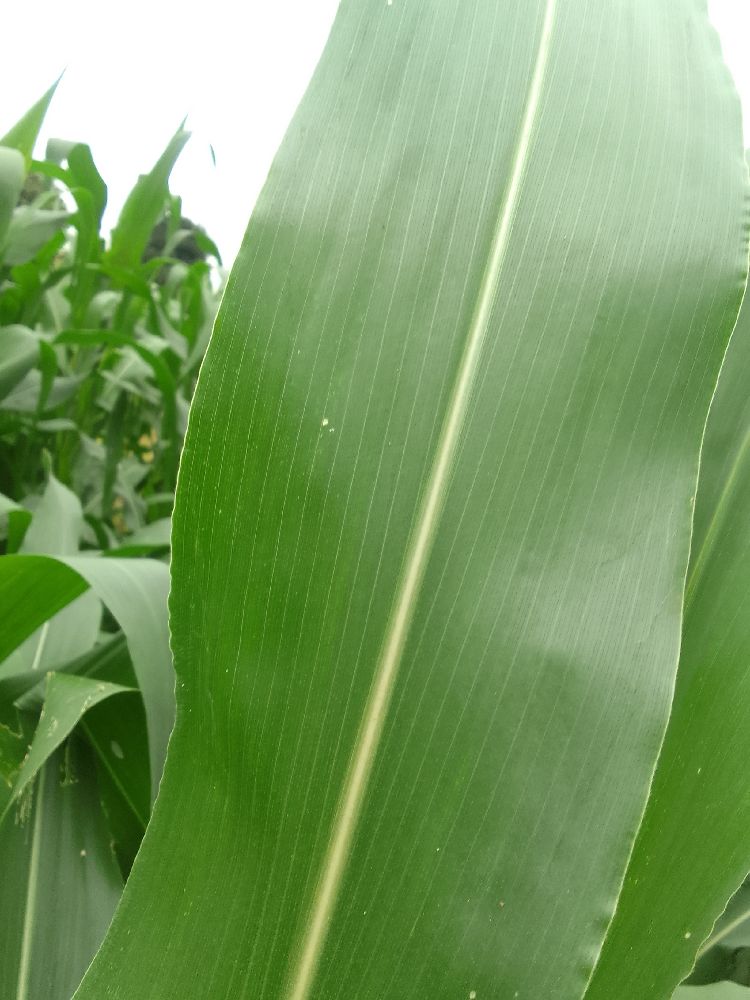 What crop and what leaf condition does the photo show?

maize, healthy
